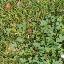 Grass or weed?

unstructured weed
